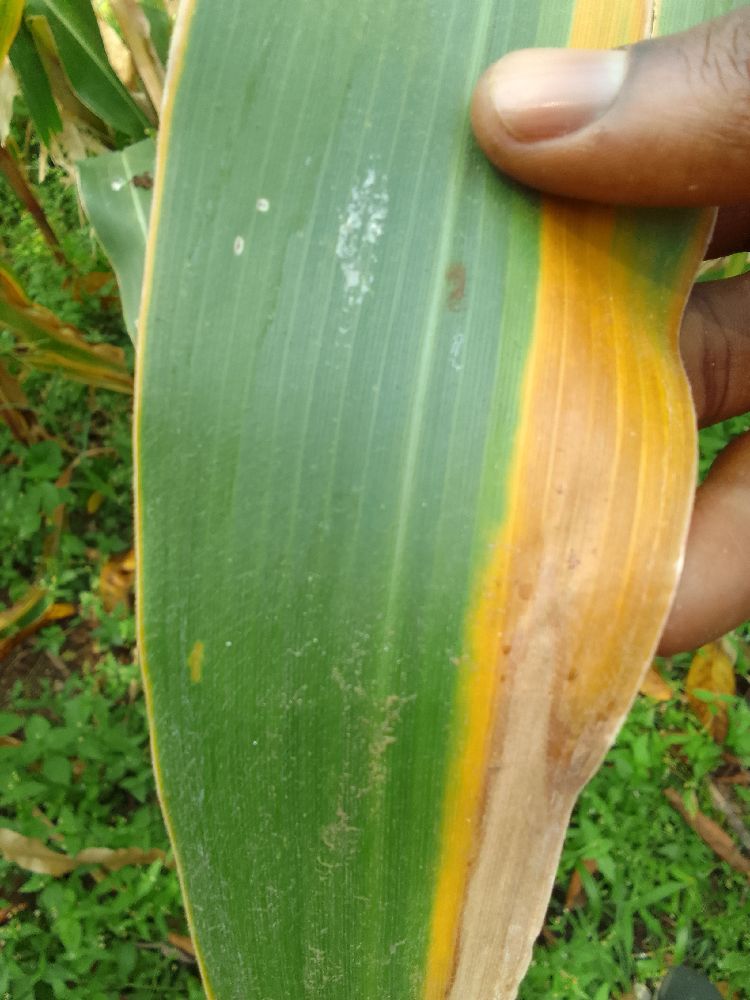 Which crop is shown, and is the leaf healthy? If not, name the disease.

maize, maize lethal necrosis
